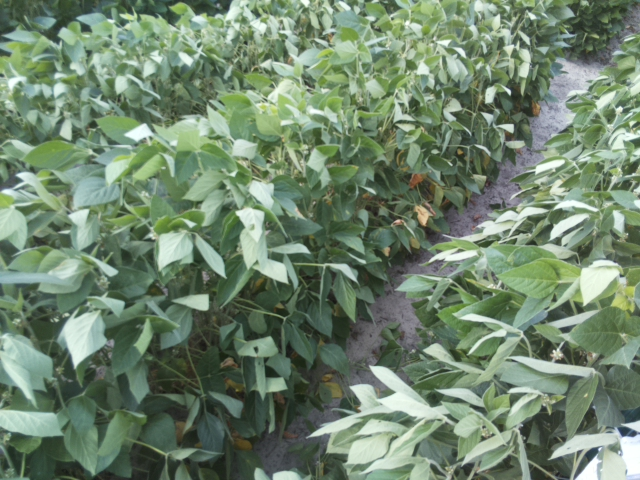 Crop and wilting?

soybean, leaflets folding inward at secondary pulvinus with no turgor loss in leaflets or petioles
